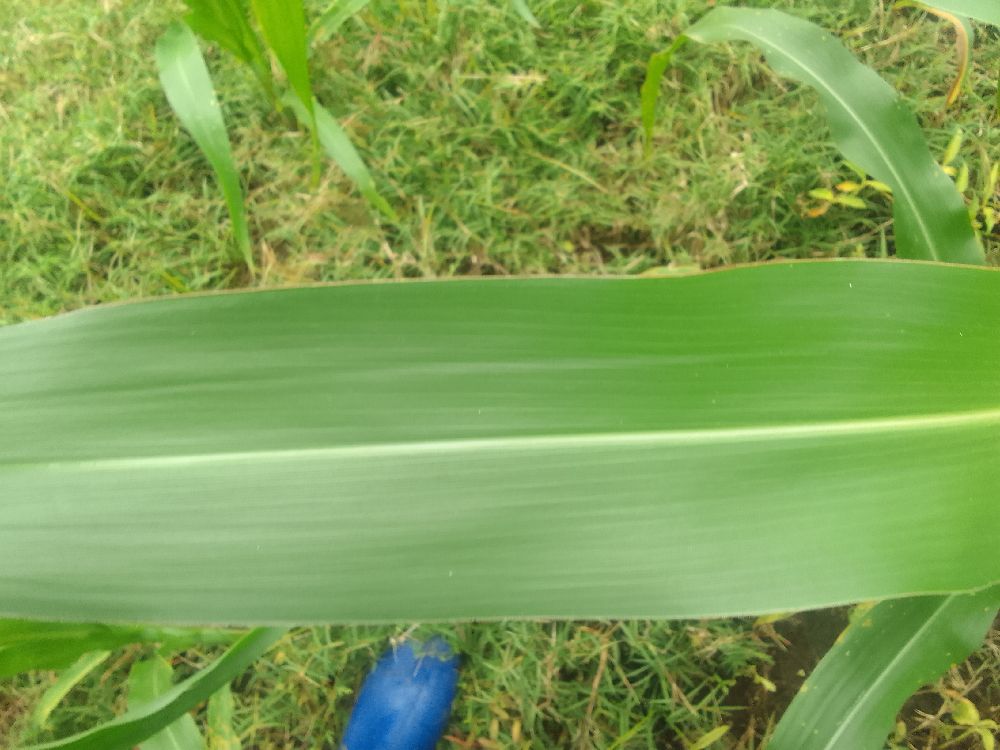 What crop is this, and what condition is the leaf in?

maize, healthy
